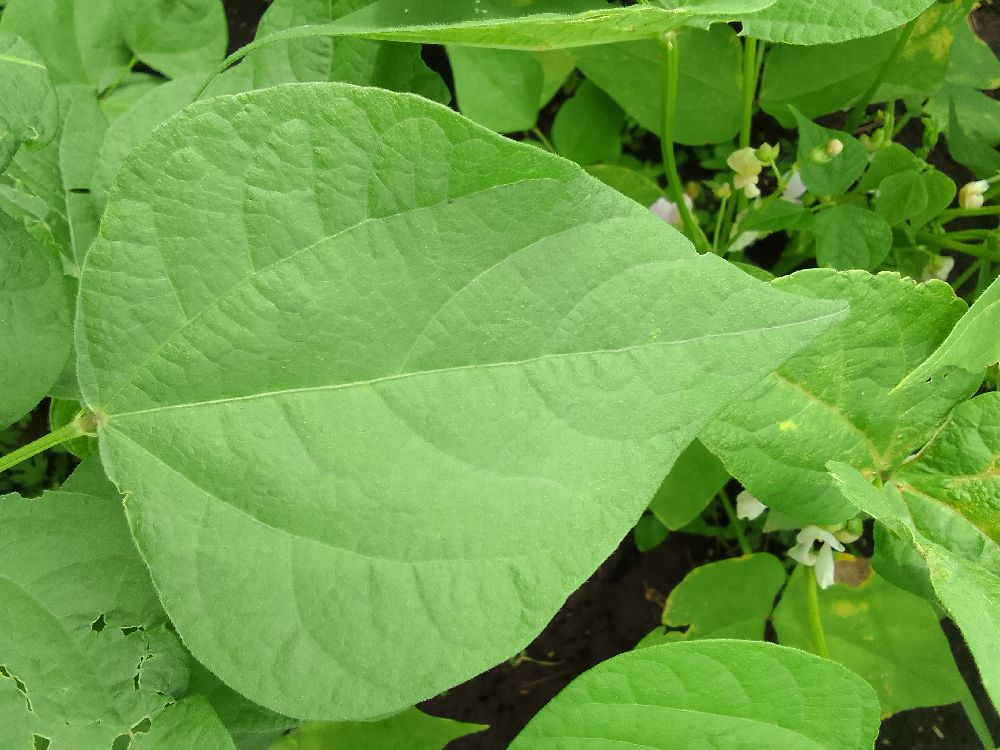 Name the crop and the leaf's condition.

common bean, healthy
